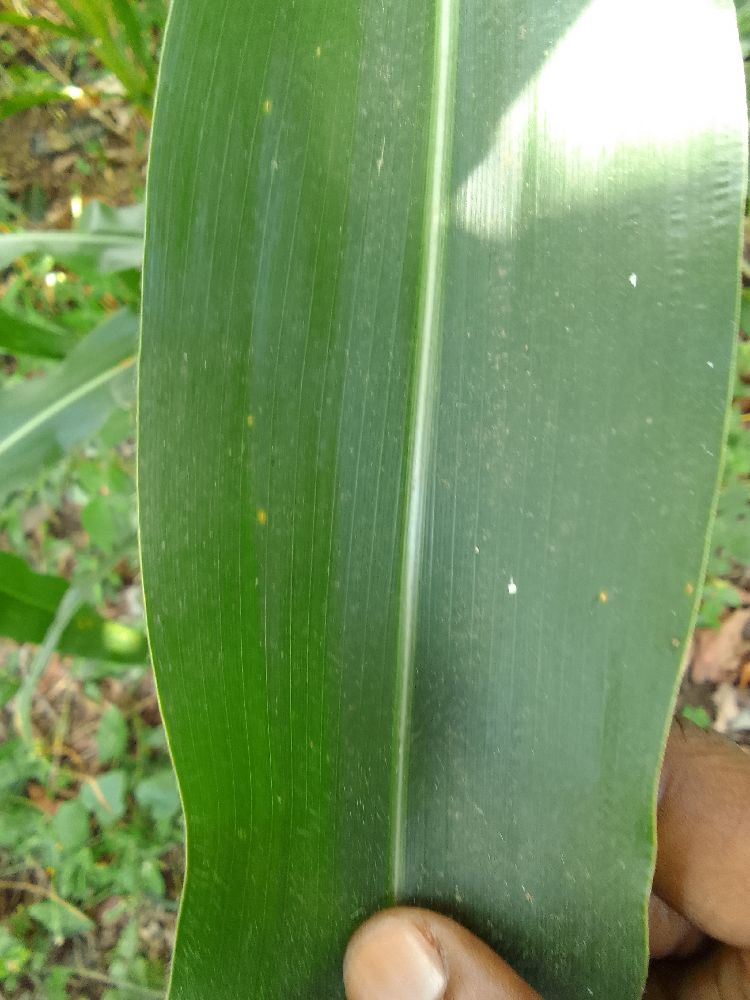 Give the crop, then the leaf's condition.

maize, healthy
